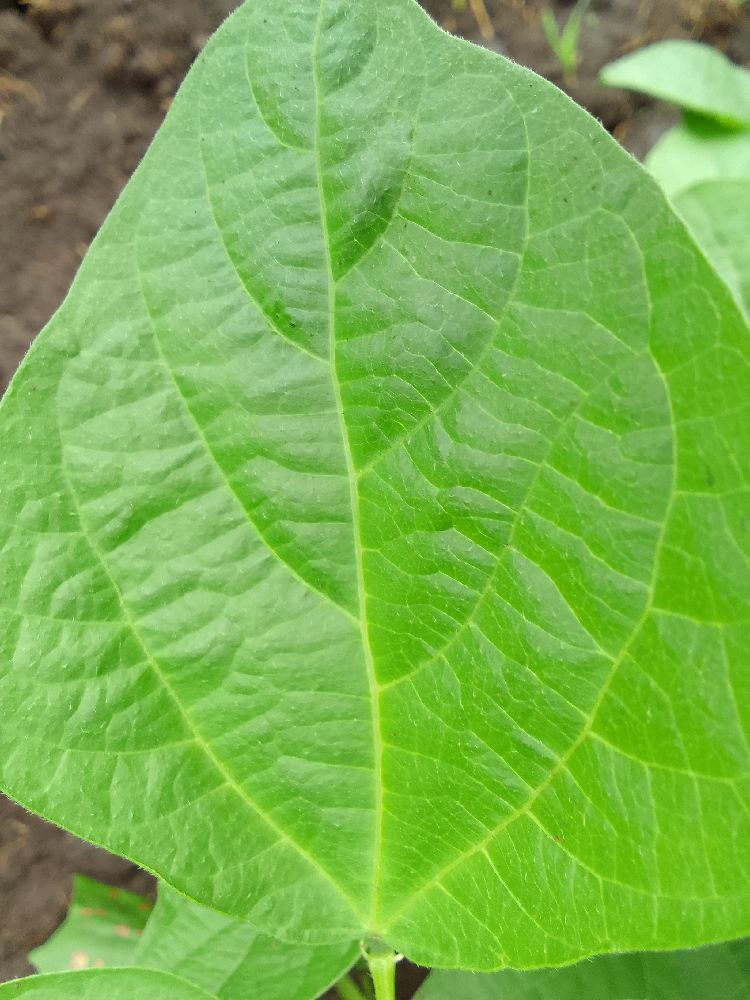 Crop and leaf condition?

common bean, healthy
